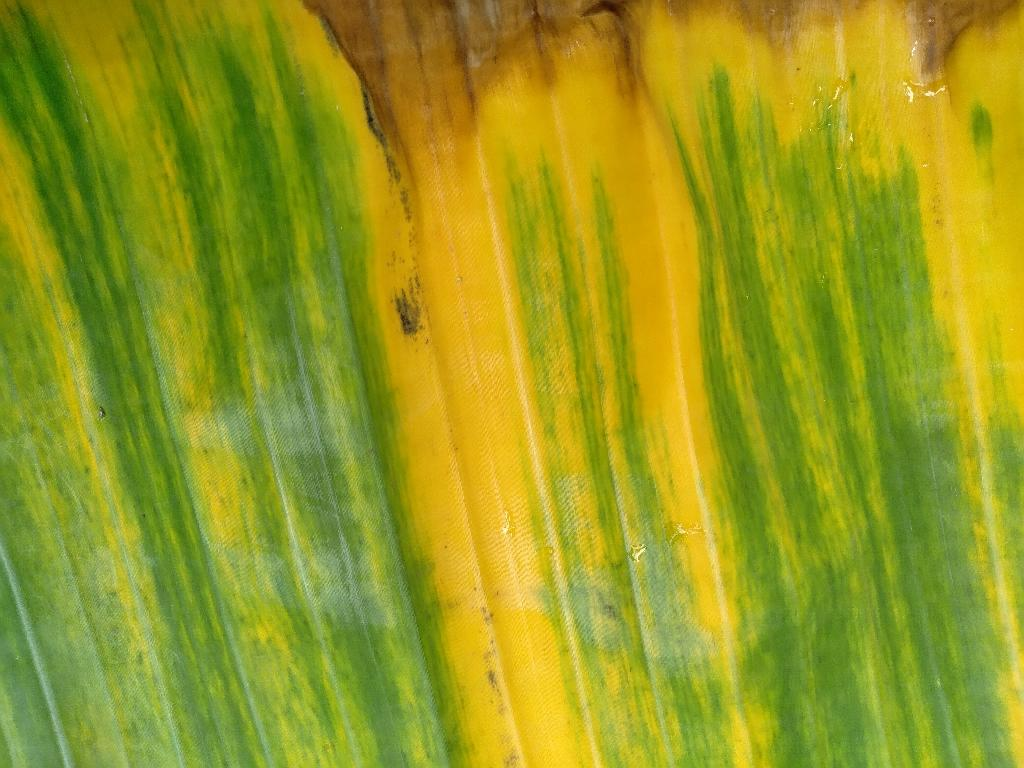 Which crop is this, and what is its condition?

banana, fusarium wilt race 1
